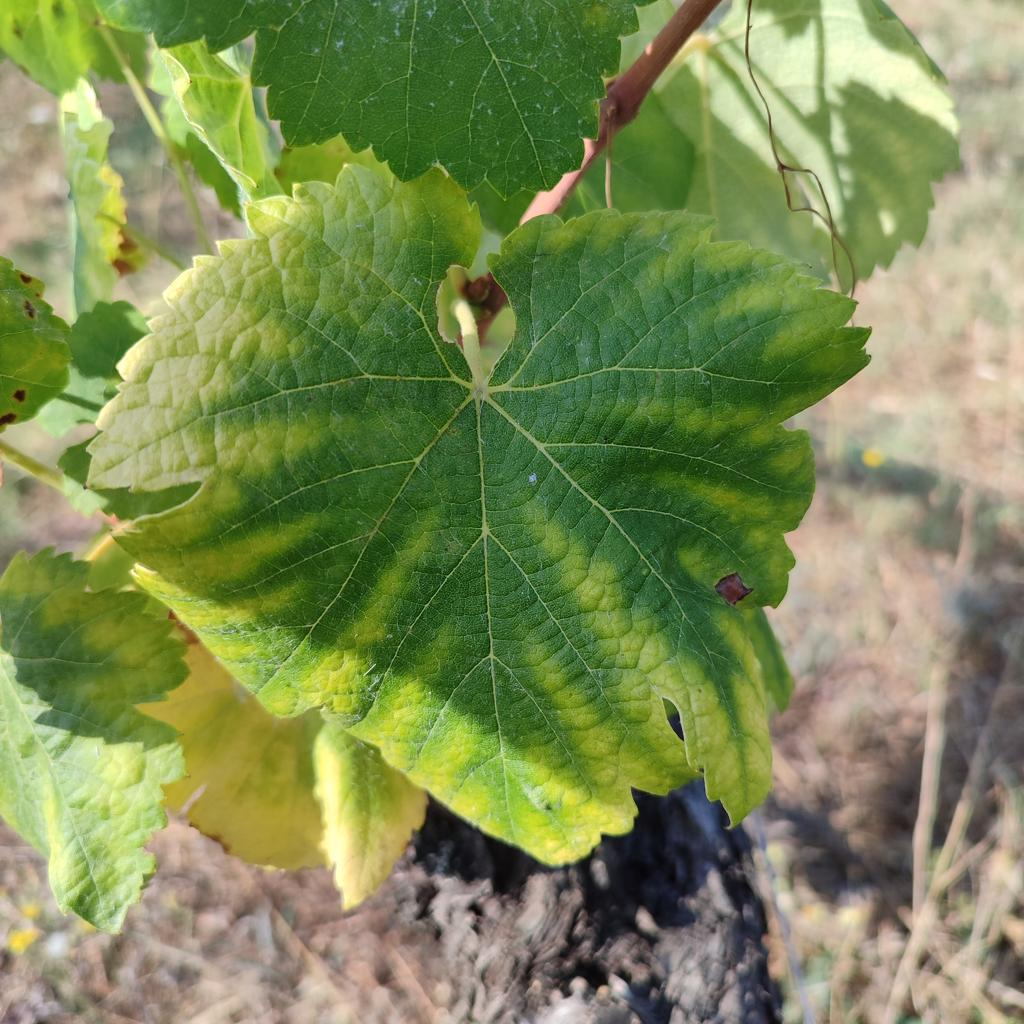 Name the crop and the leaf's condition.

grapevine, esca complex
